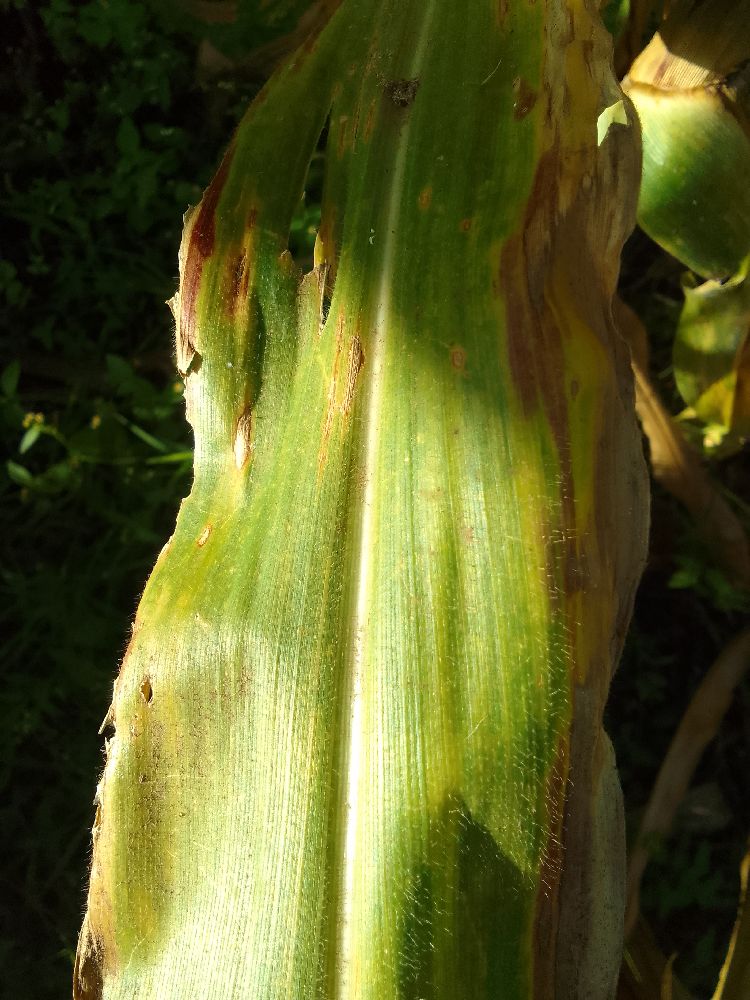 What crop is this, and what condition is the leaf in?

maize, maize lethal necrosis
